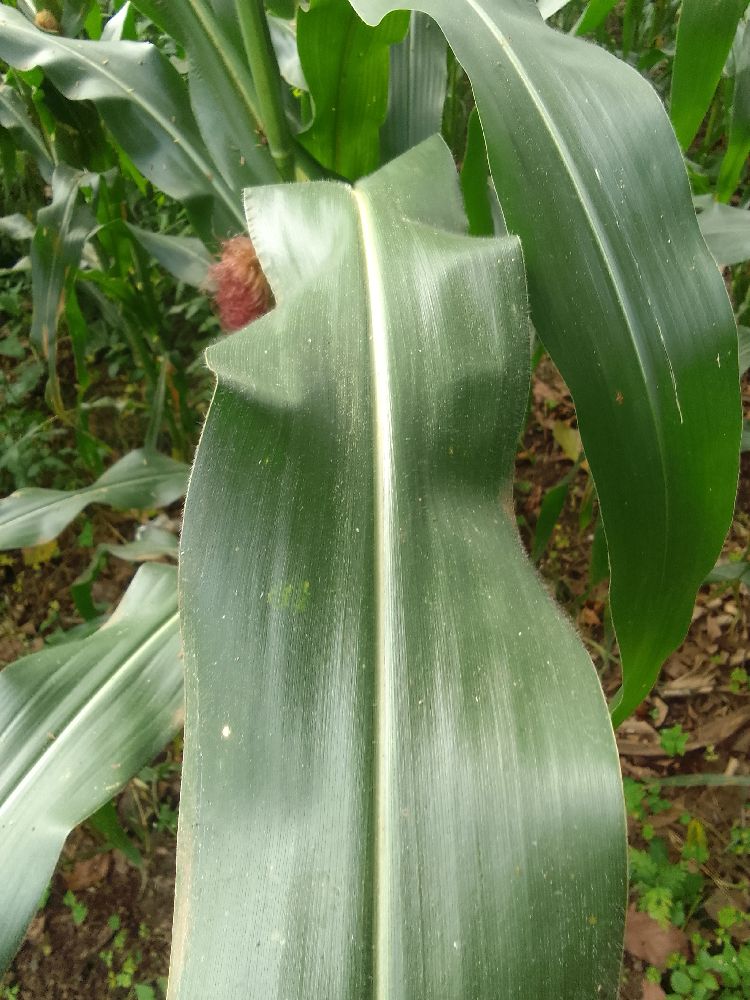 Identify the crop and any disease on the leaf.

maize, healthy
